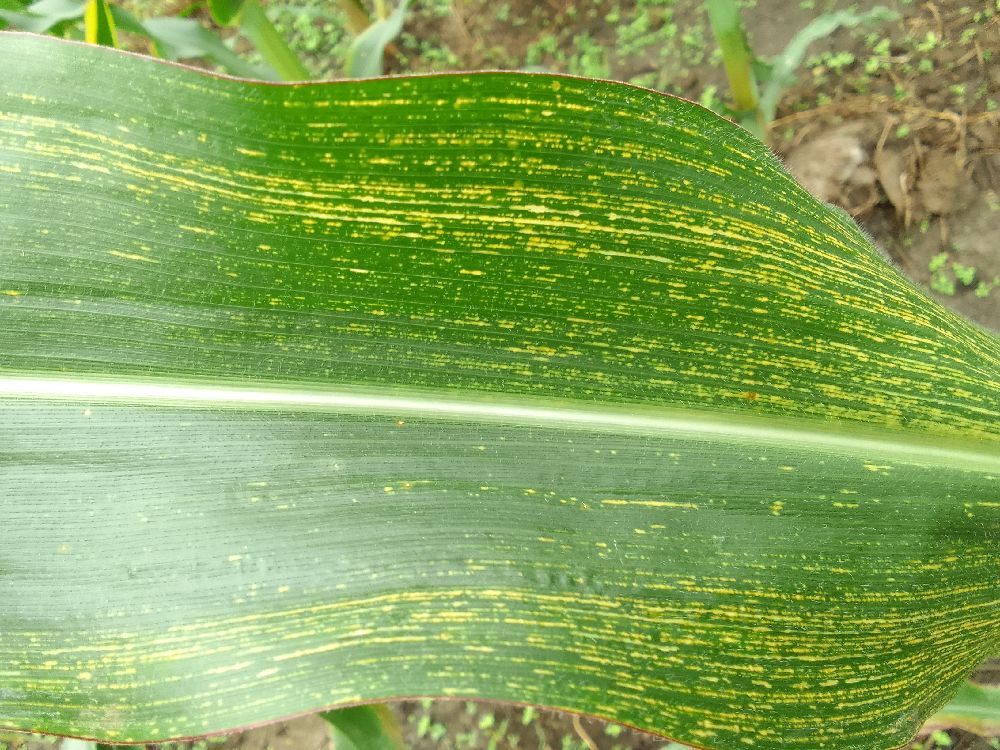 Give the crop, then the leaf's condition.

maize, maize streak virus
